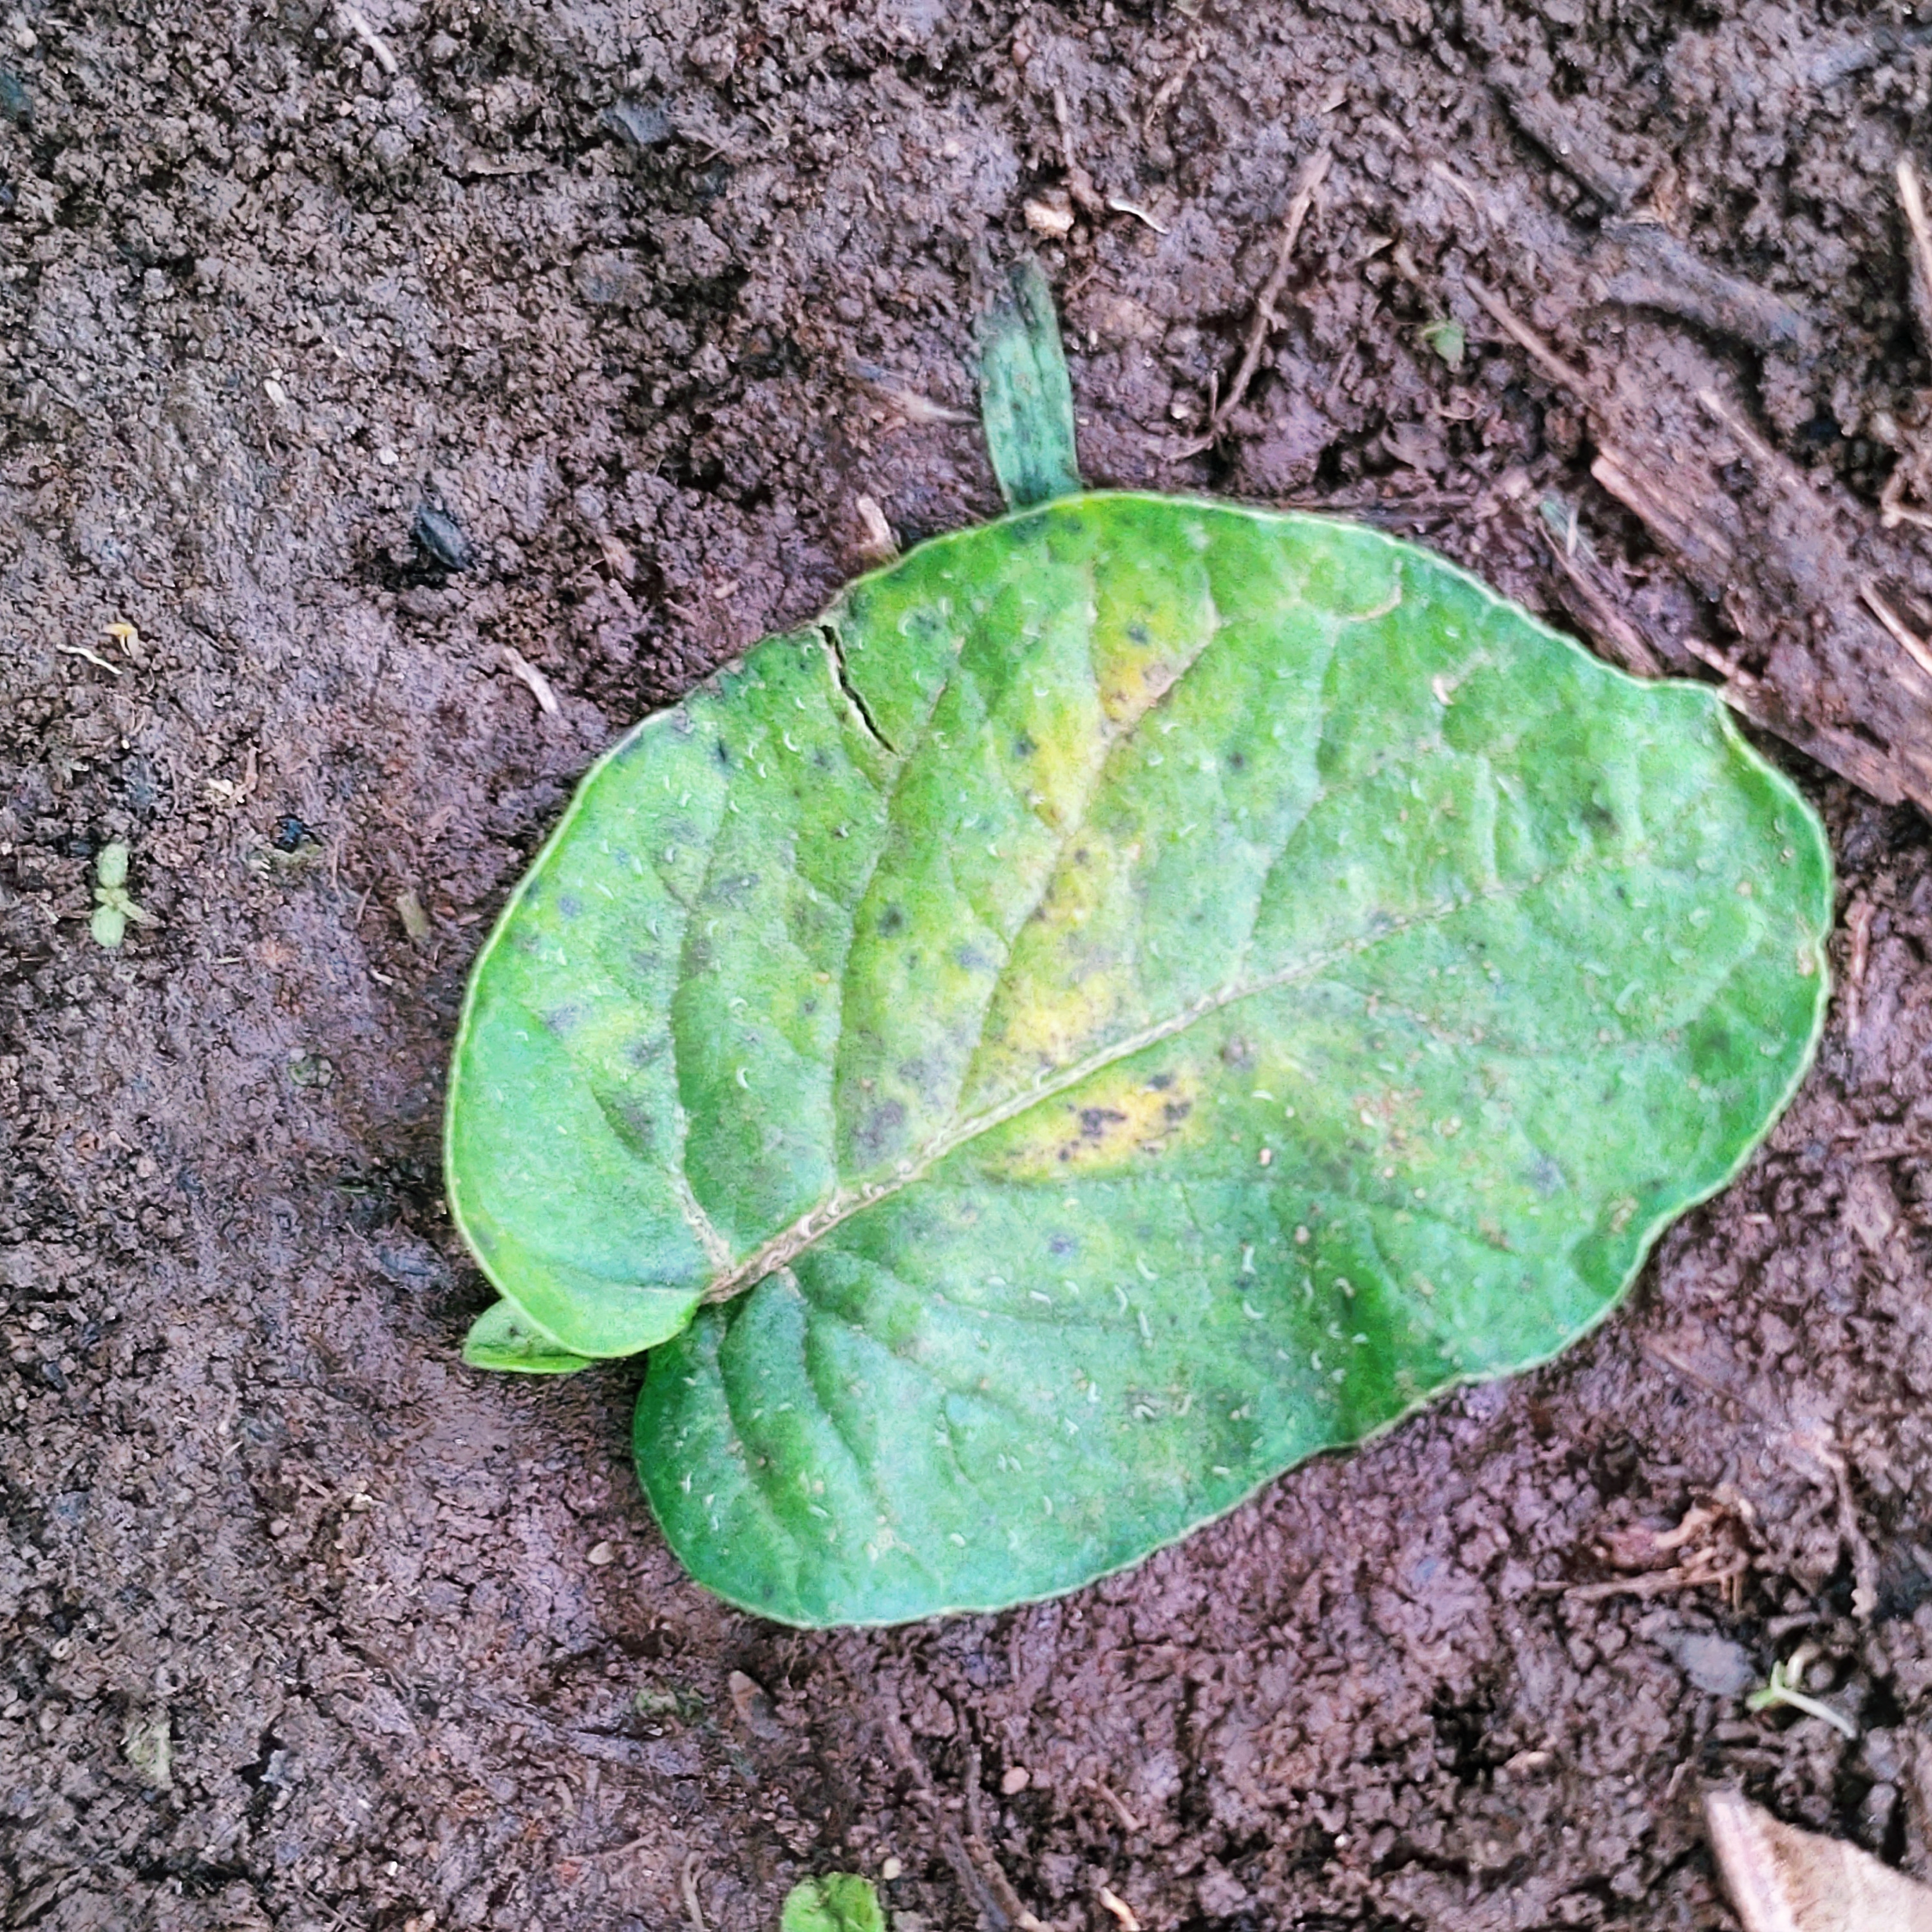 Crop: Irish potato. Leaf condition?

late blight
